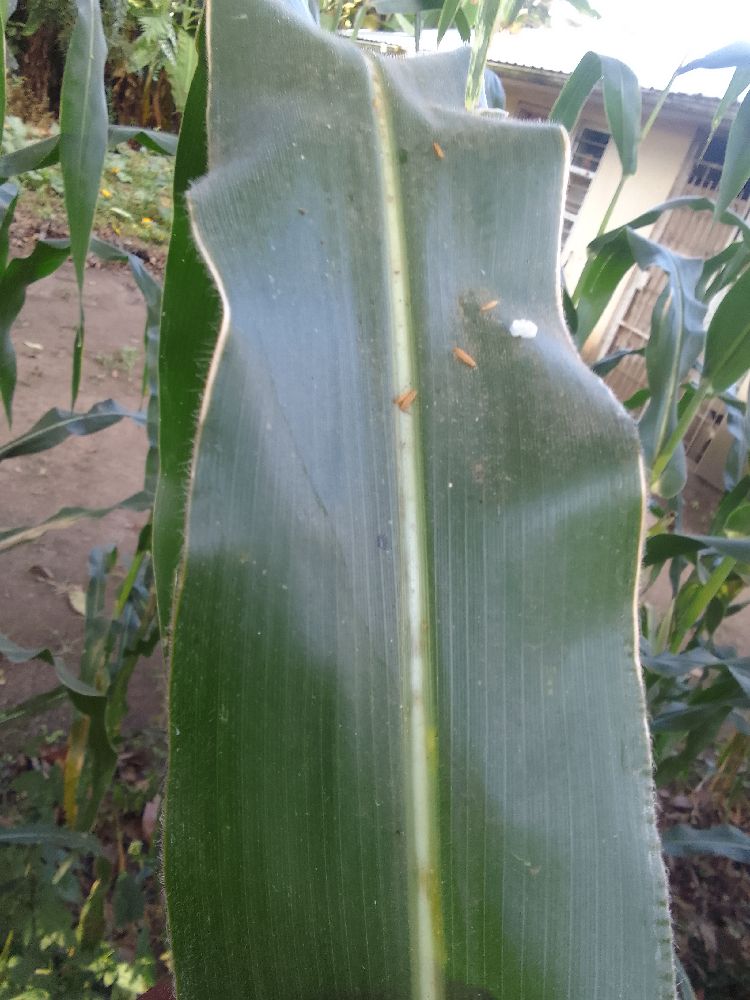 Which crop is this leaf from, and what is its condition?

maize, healthy
